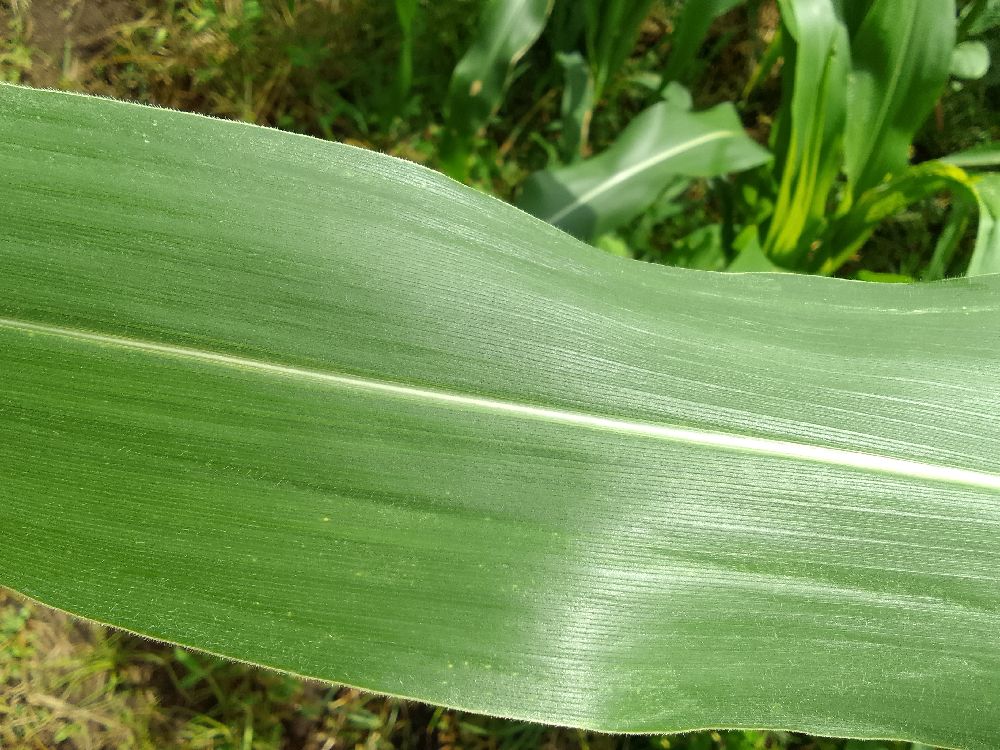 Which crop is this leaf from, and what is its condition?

maize, healthy
